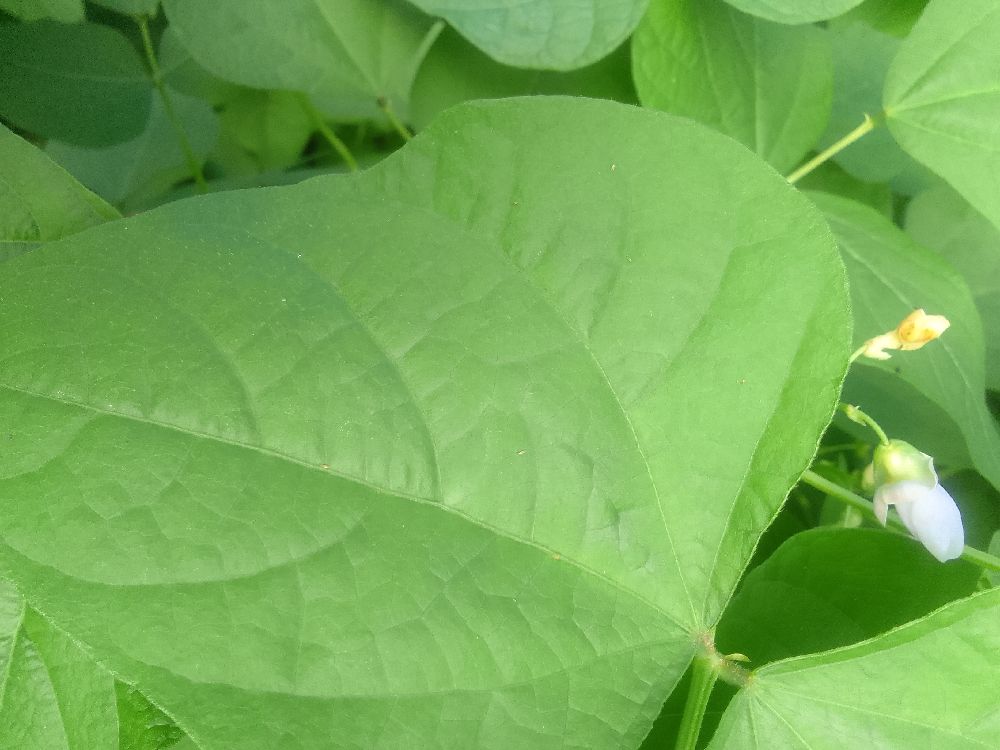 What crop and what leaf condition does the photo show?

common bean, healthy
